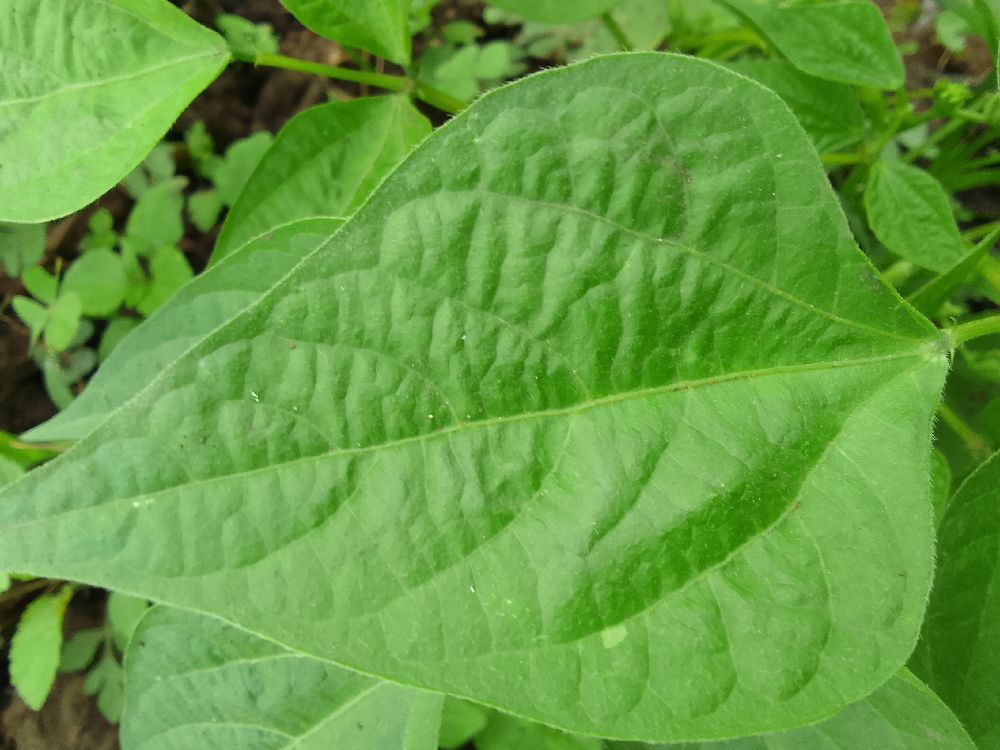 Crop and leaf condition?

common bean, healthy
